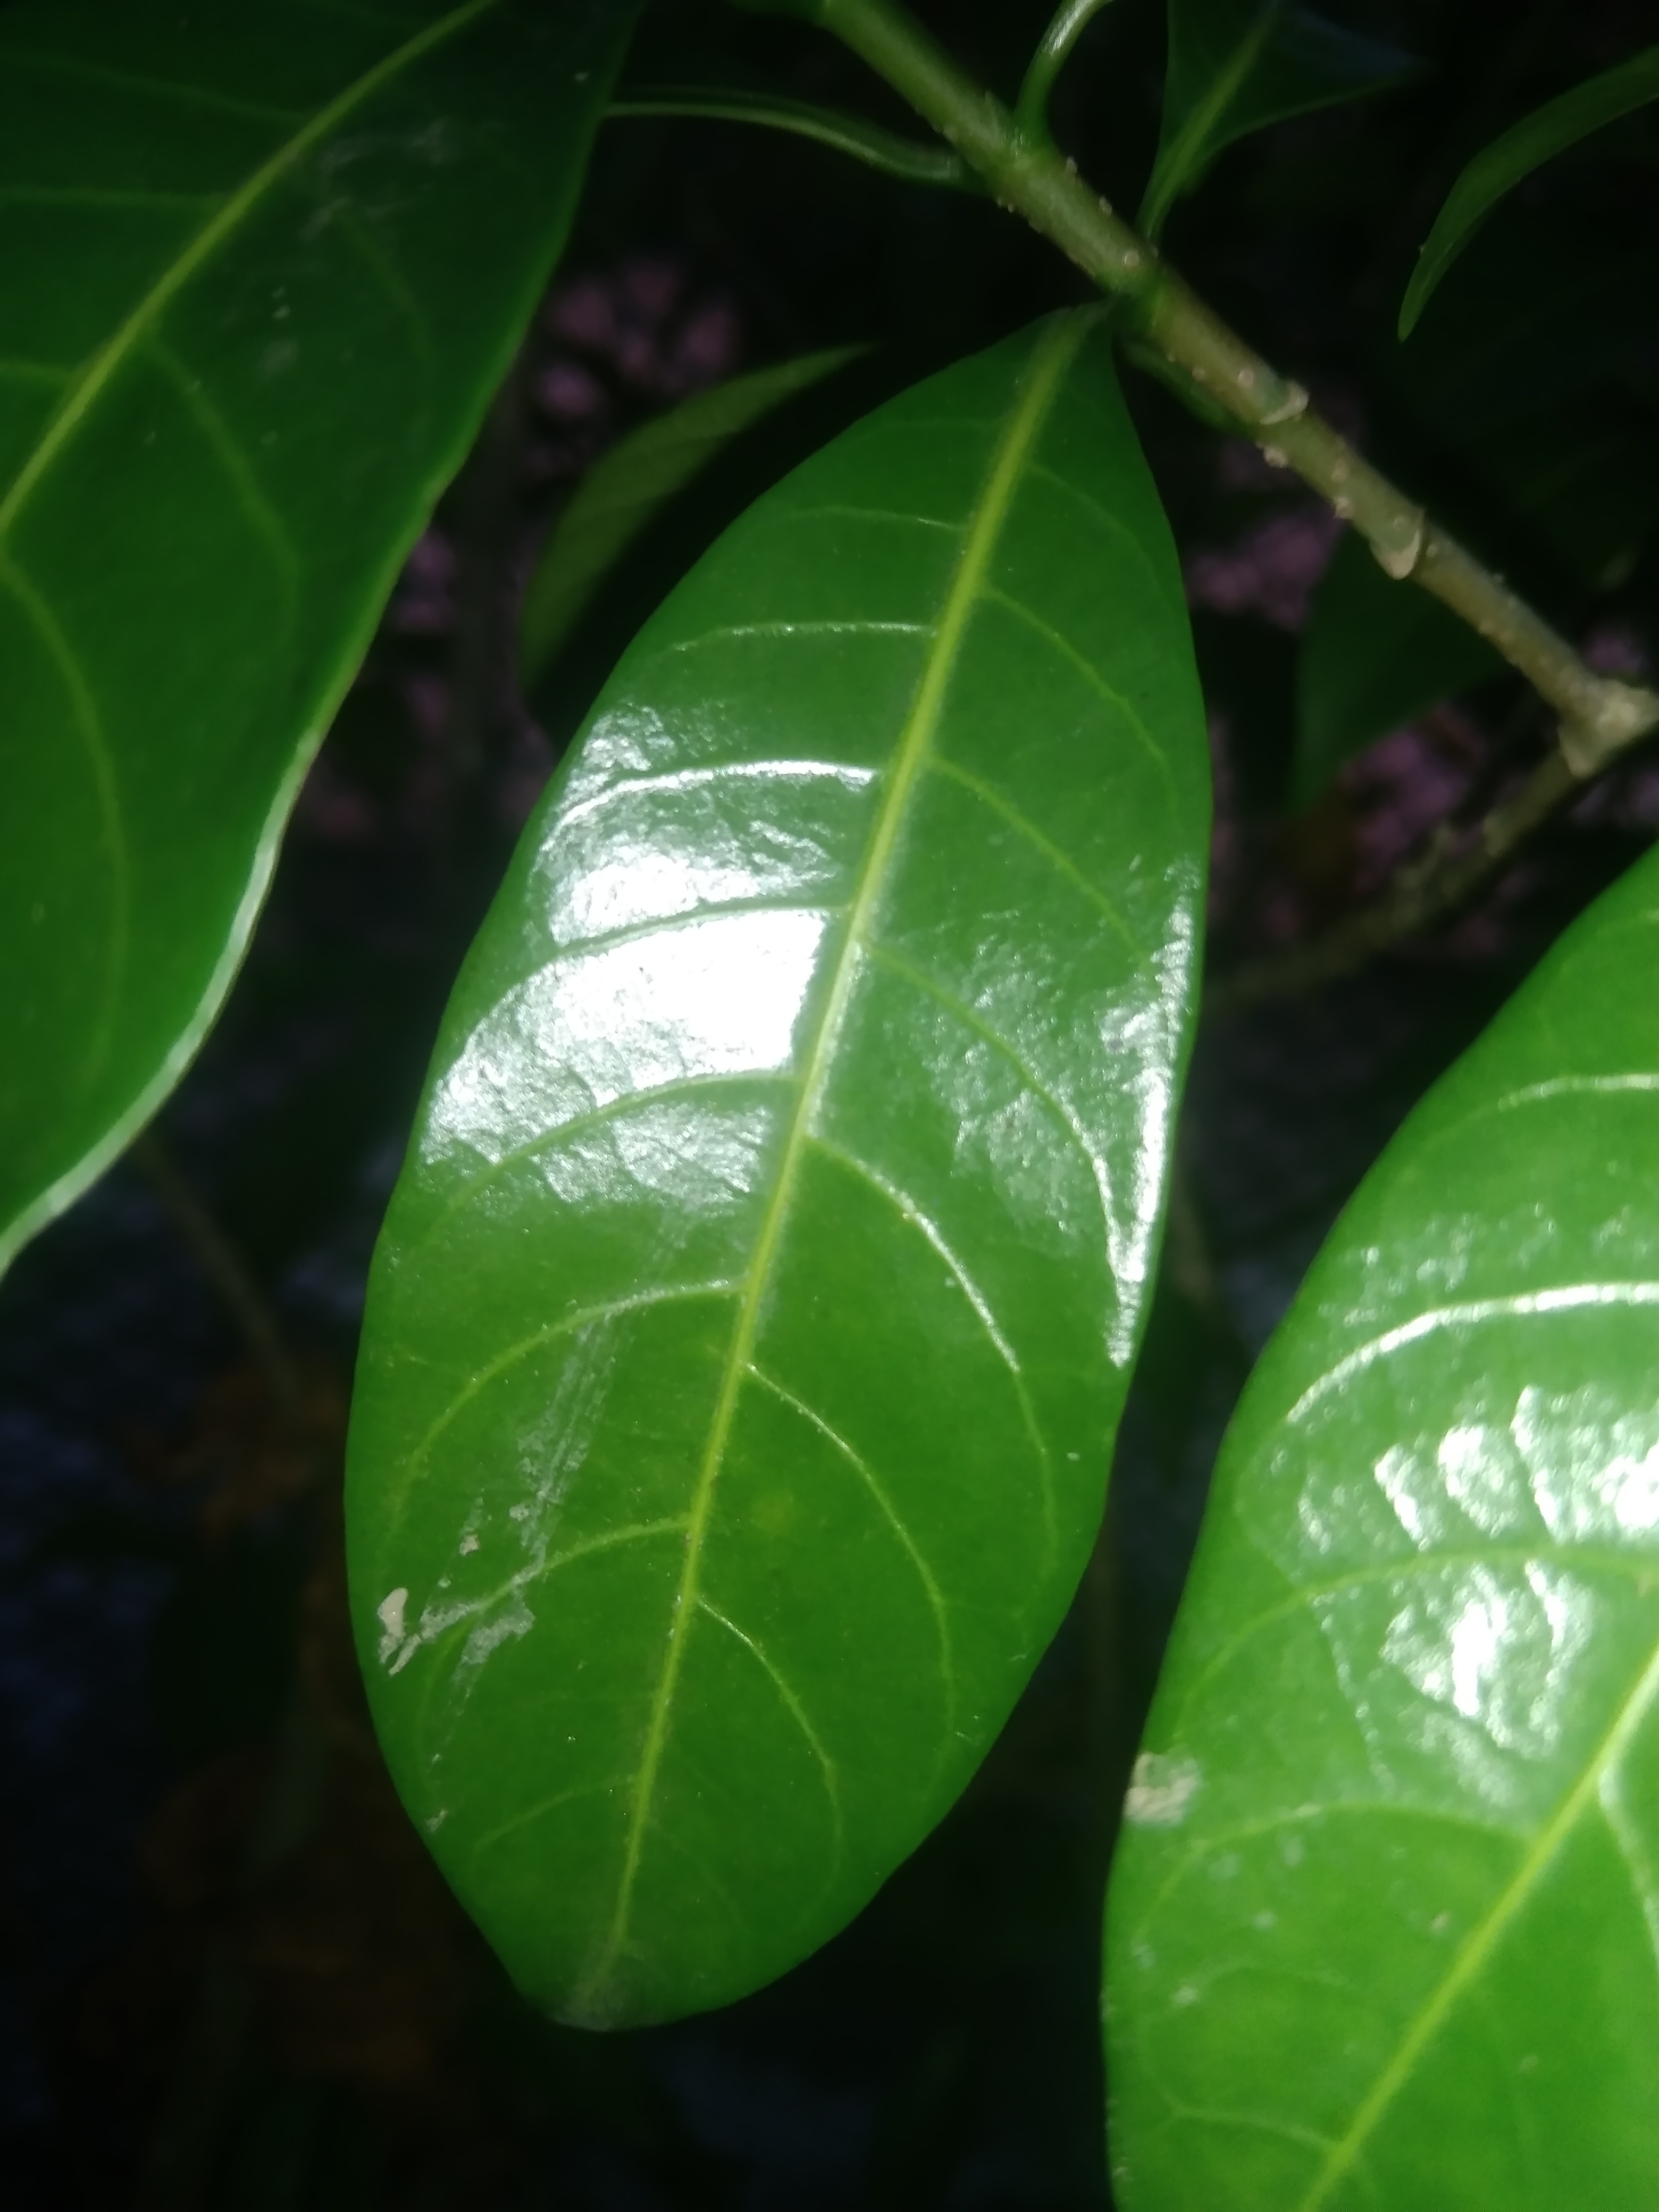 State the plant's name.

togor
